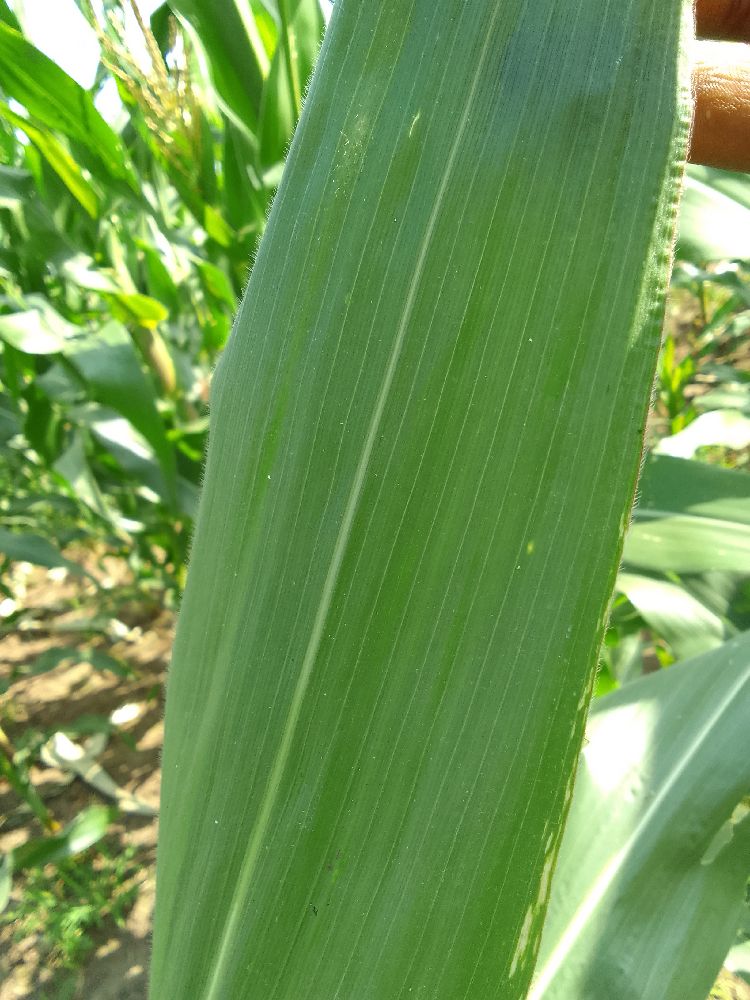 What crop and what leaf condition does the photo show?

maize, healthy
